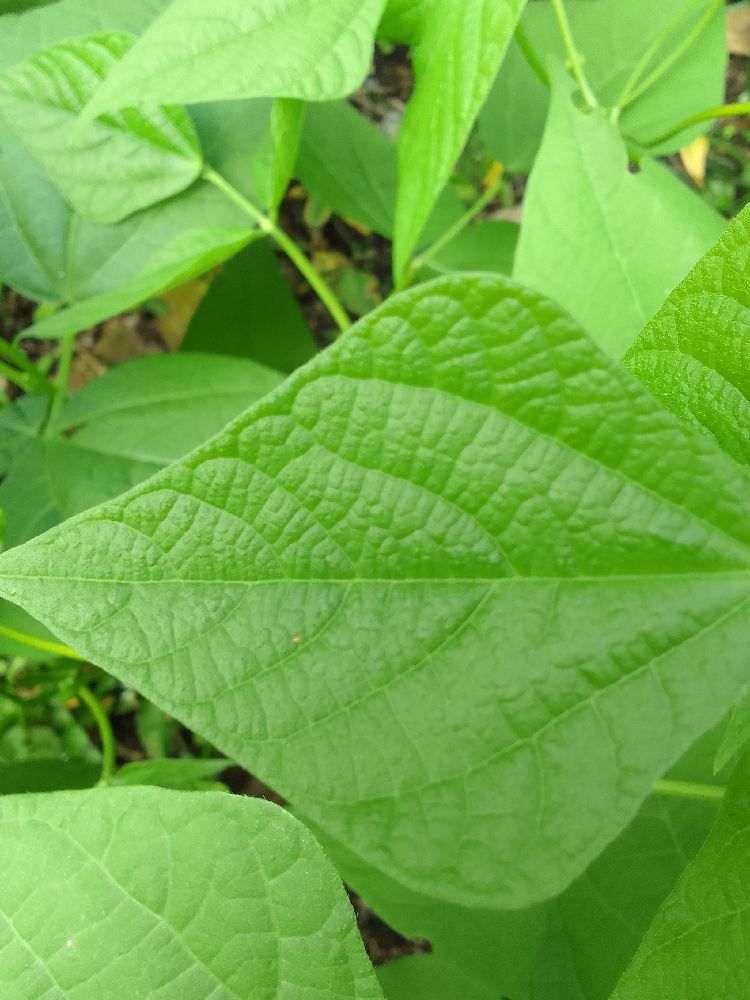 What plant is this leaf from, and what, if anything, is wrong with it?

common bean, healthy
